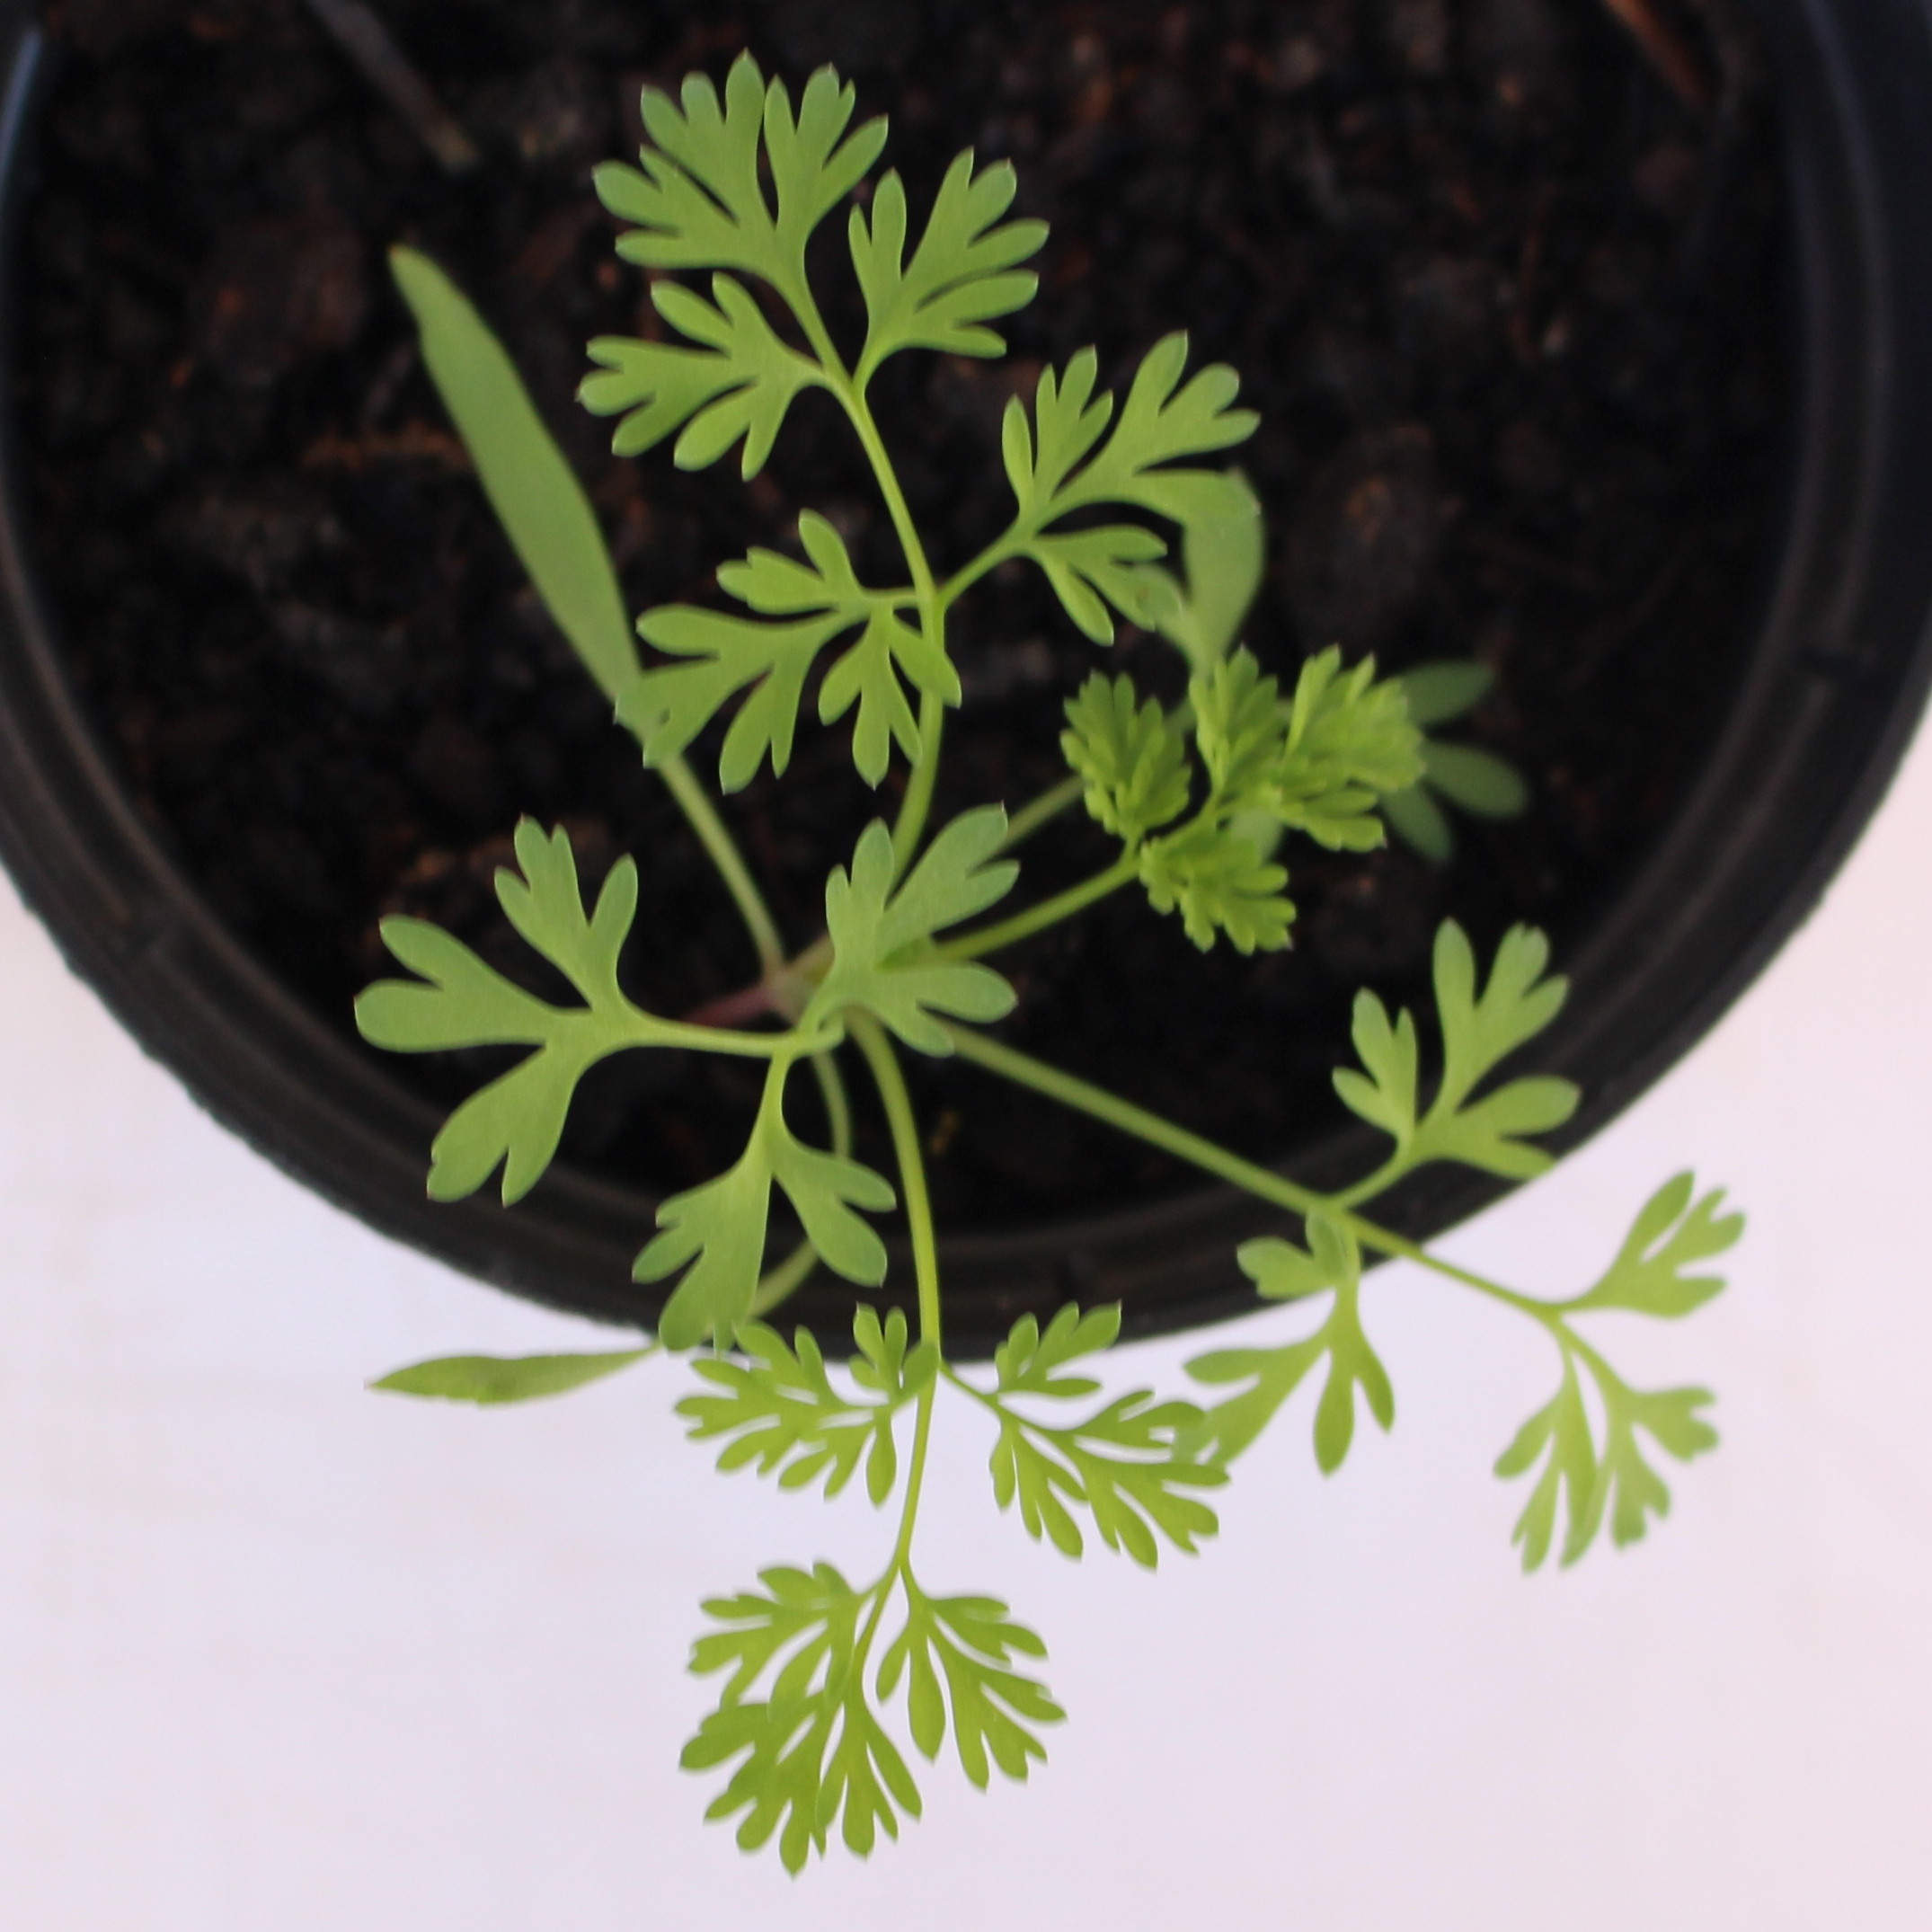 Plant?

Fumaria officinalis
